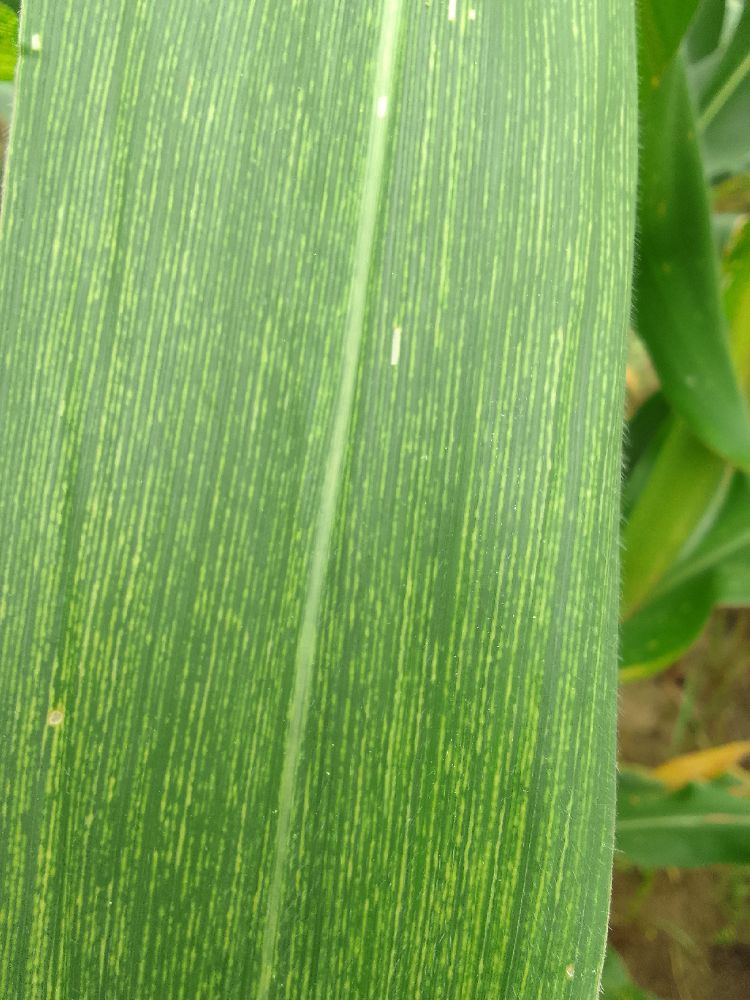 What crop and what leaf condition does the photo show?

maize, maize streak virus
